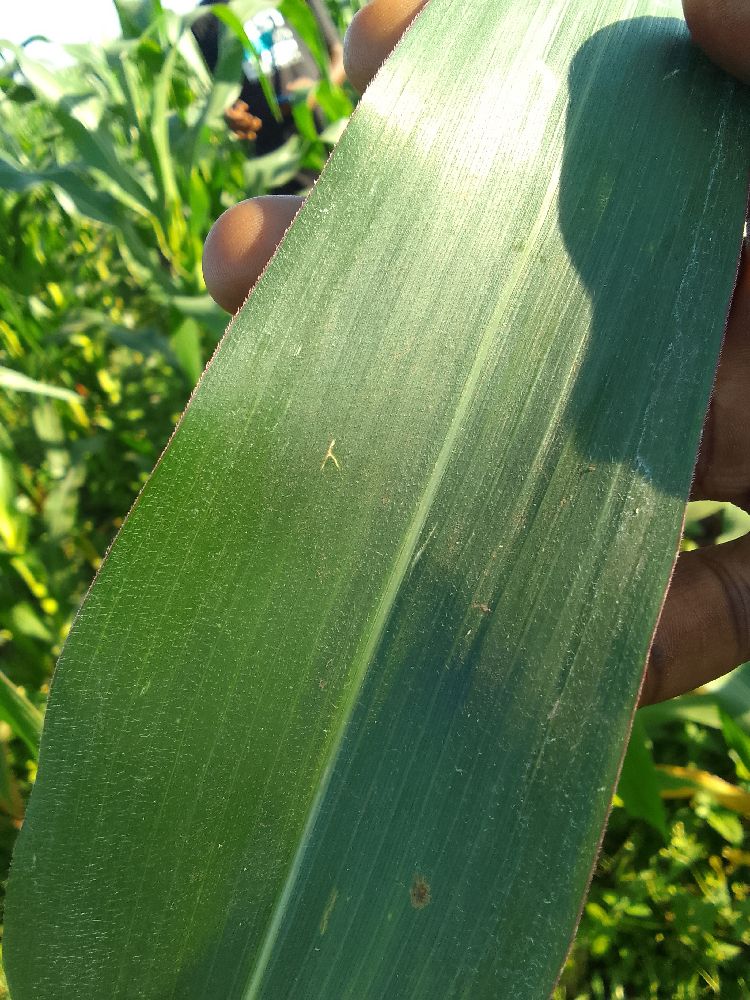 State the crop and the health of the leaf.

maize, healthy
